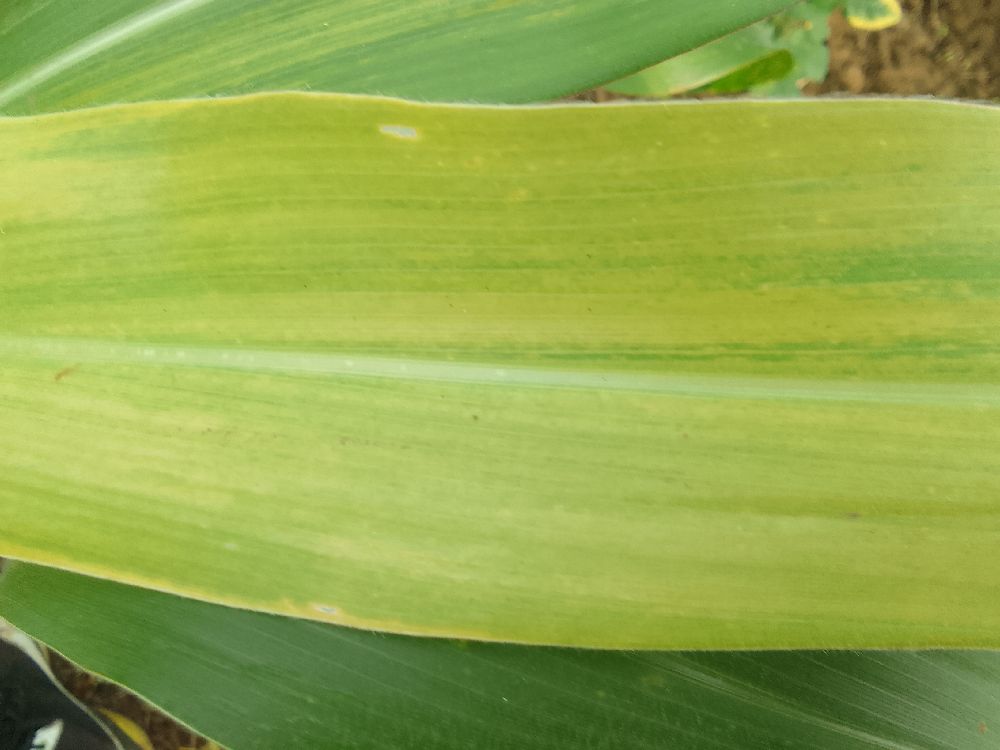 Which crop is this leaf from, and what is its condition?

maize, maize lethal necrosis
